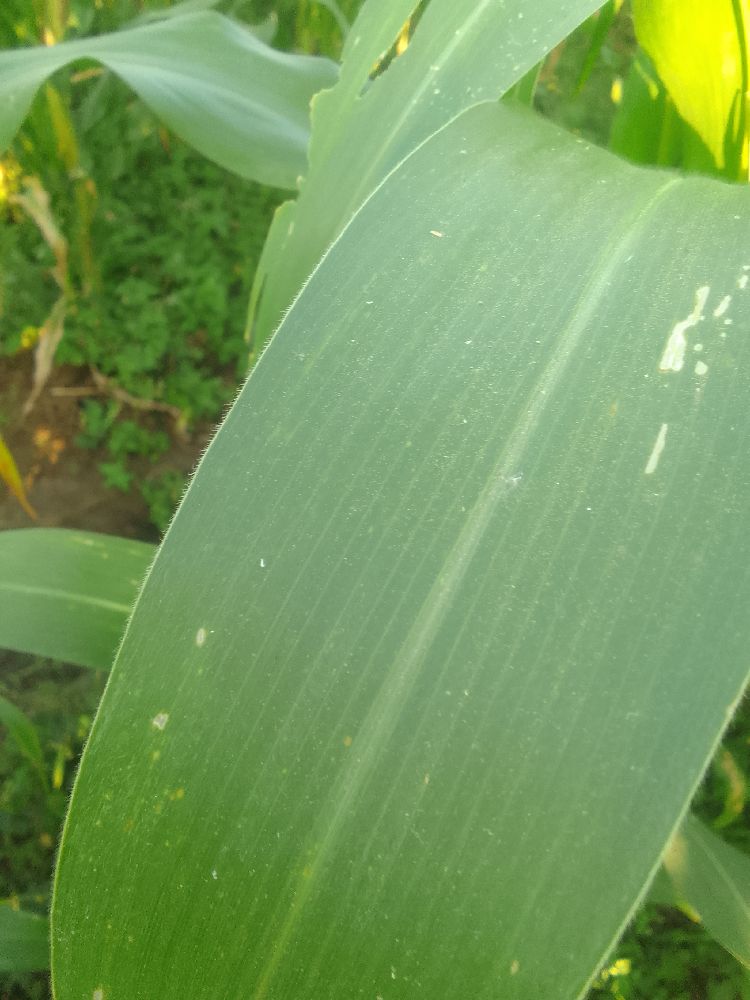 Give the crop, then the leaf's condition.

maize, healthy
